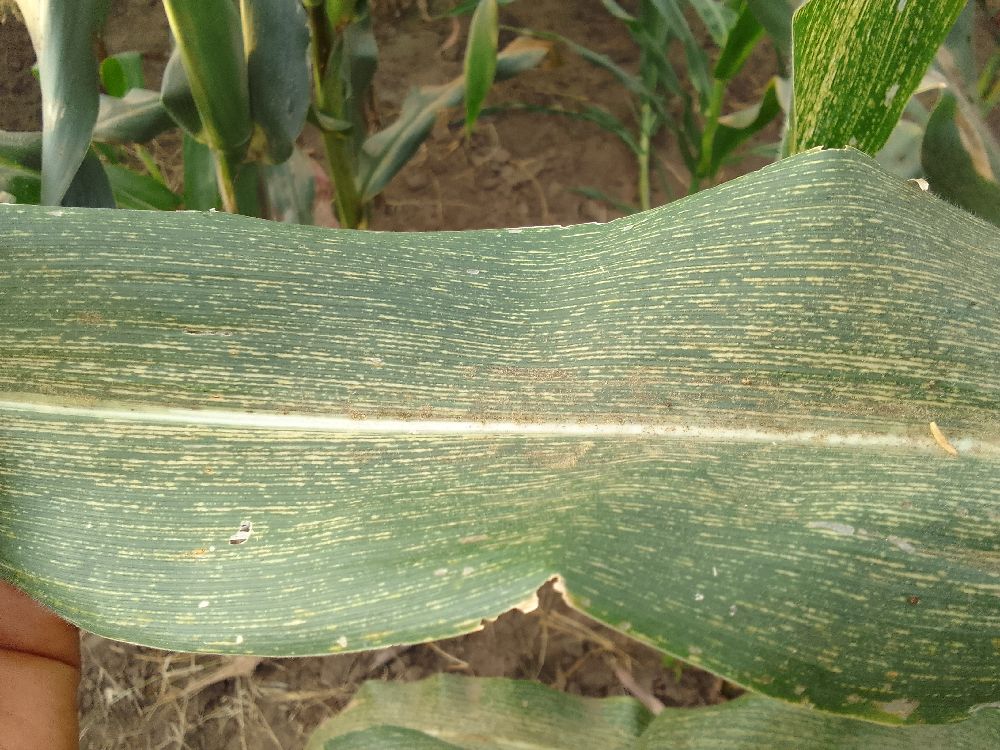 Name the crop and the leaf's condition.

maize, maize streak virus
